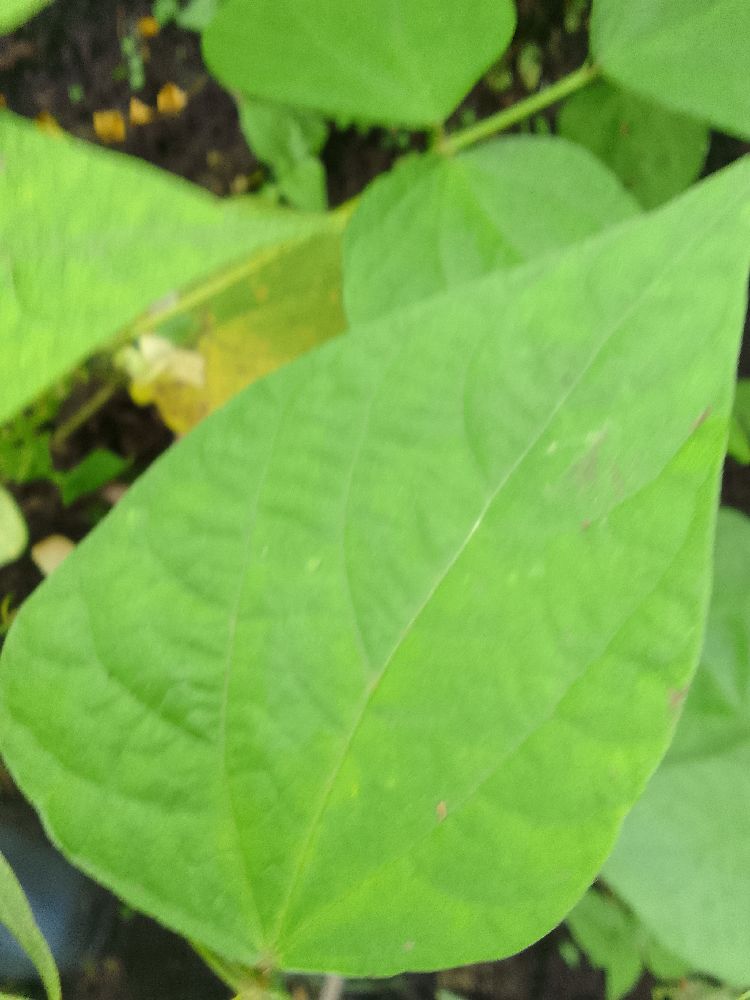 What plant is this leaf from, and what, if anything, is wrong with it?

common bean, healthy
